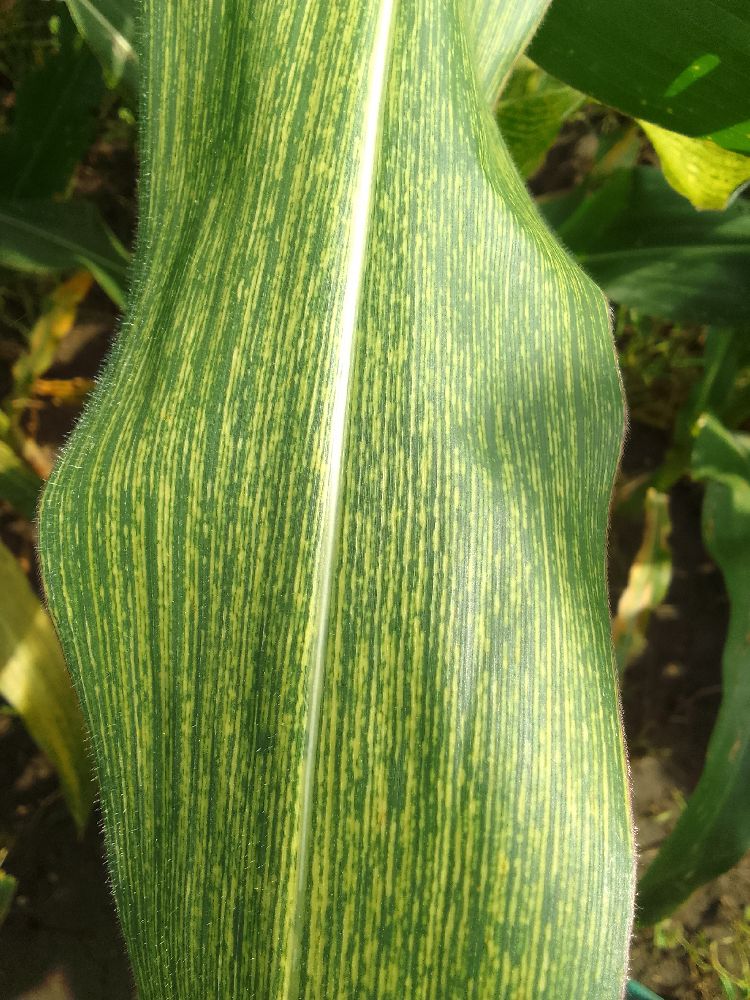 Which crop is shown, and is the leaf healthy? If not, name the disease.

maize, maize streak virus
